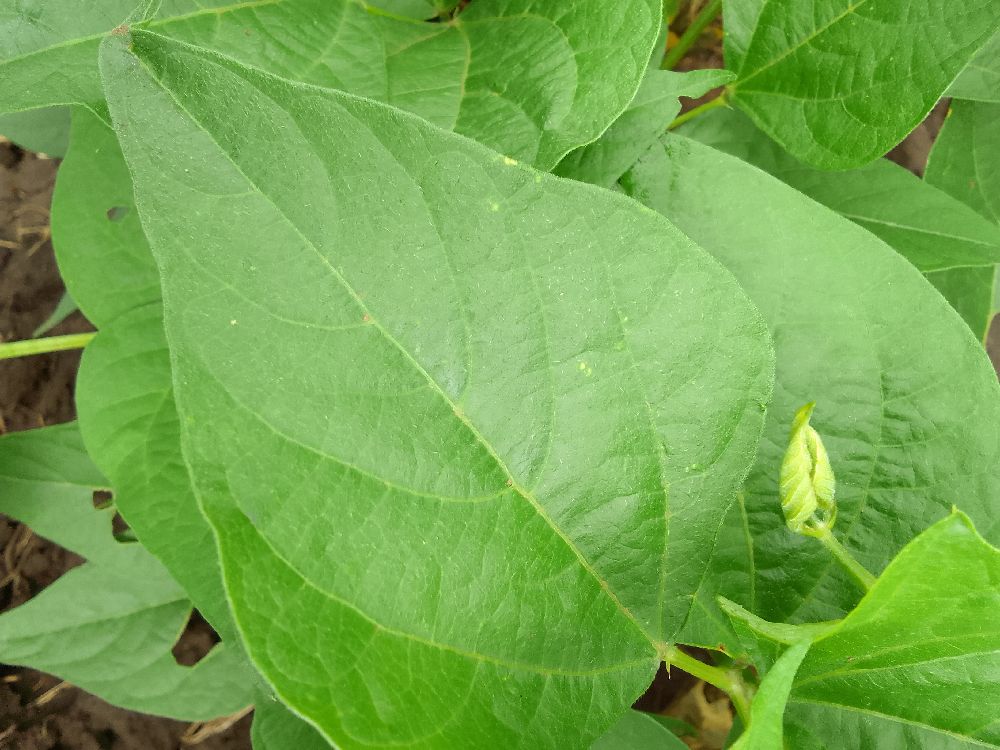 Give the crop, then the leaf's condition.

common bean, healthy
